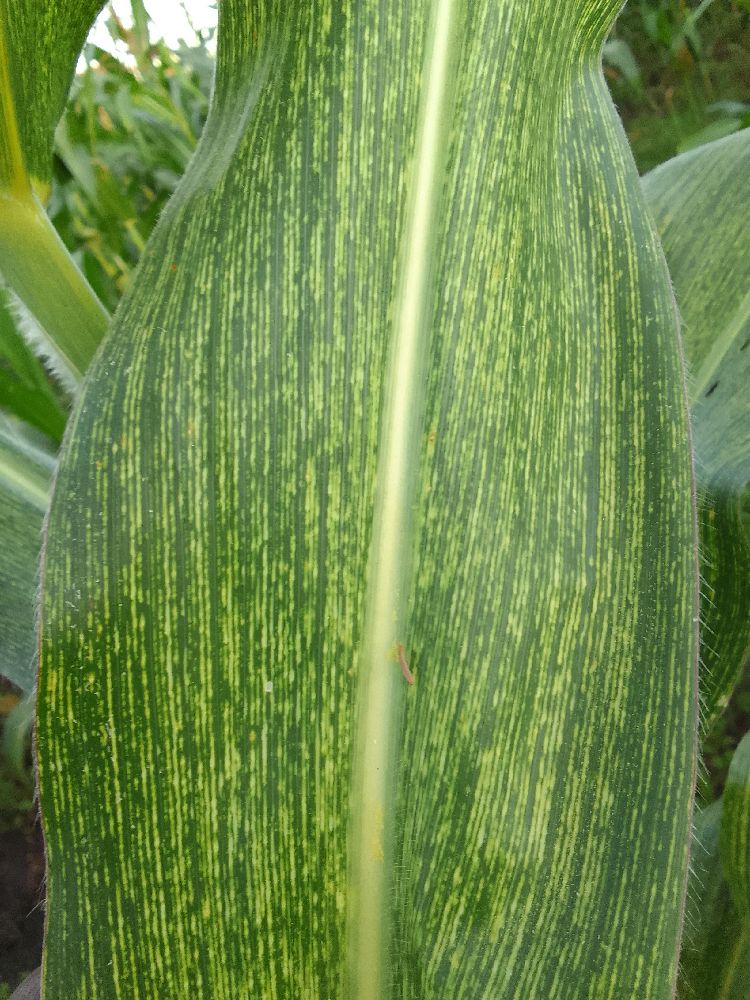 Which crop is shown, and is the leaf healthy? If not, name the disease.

maize, maize streak virus
